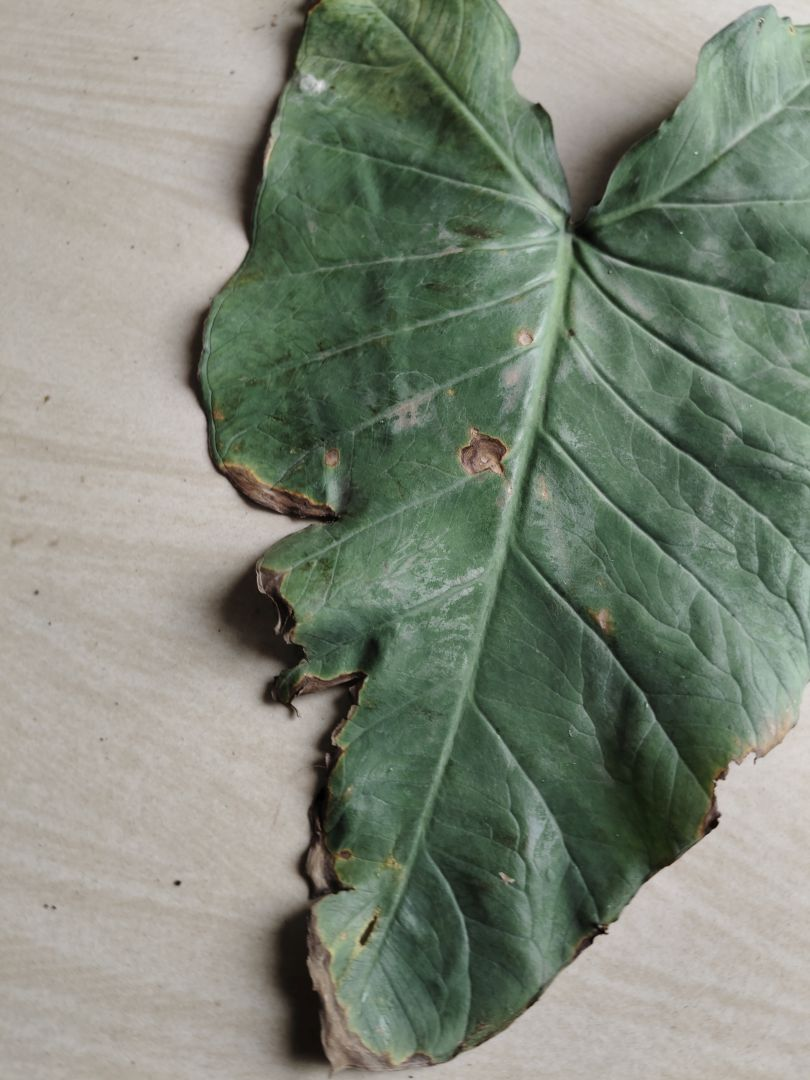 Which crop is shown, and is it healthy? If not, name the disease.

taro, leaf blight
